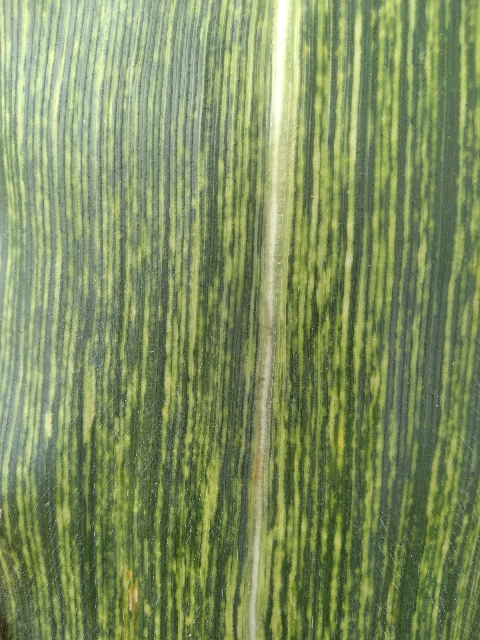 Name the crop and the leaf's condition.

maize, maize streak virus
